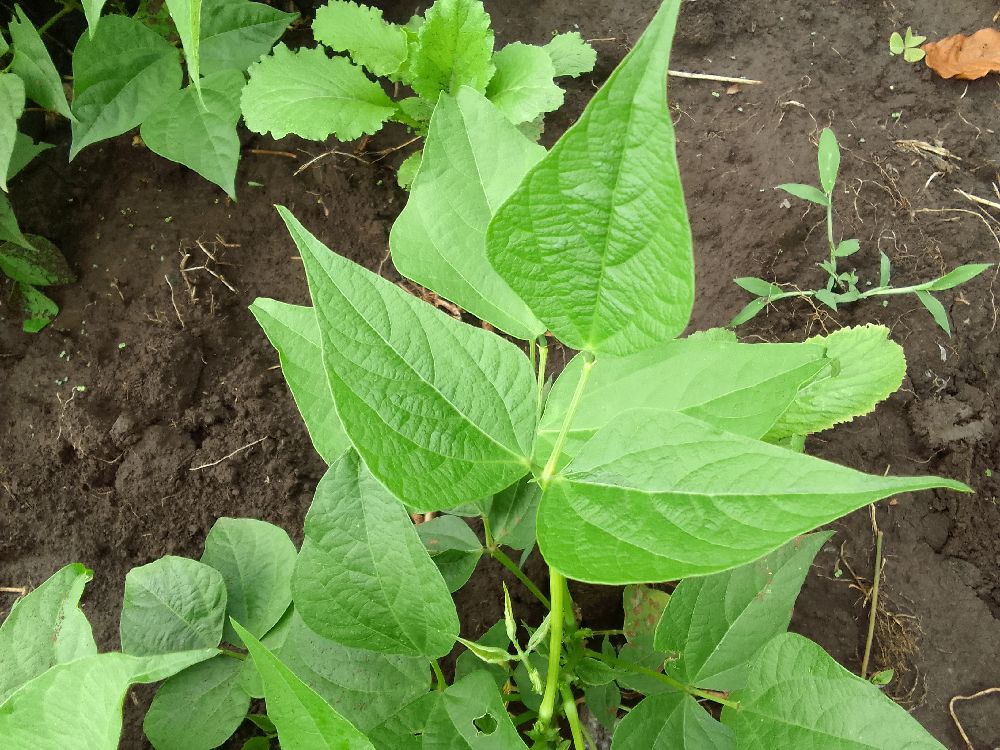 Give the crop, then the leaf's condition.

common bean, healthy
